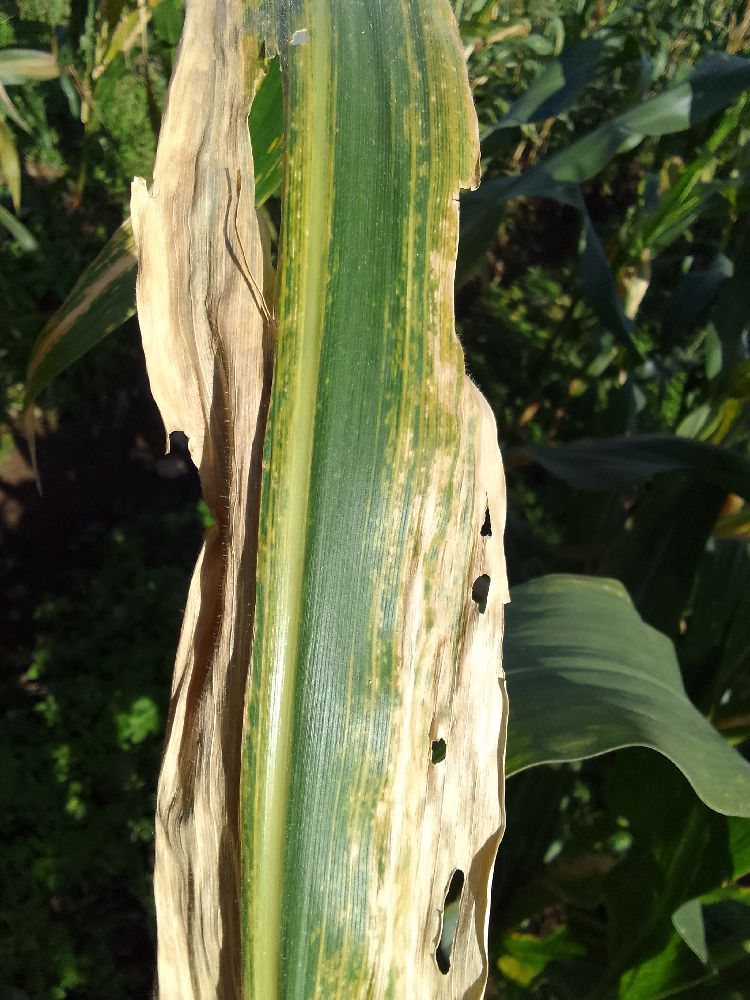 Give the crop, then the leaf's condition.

maize, maize lethal necrosis
